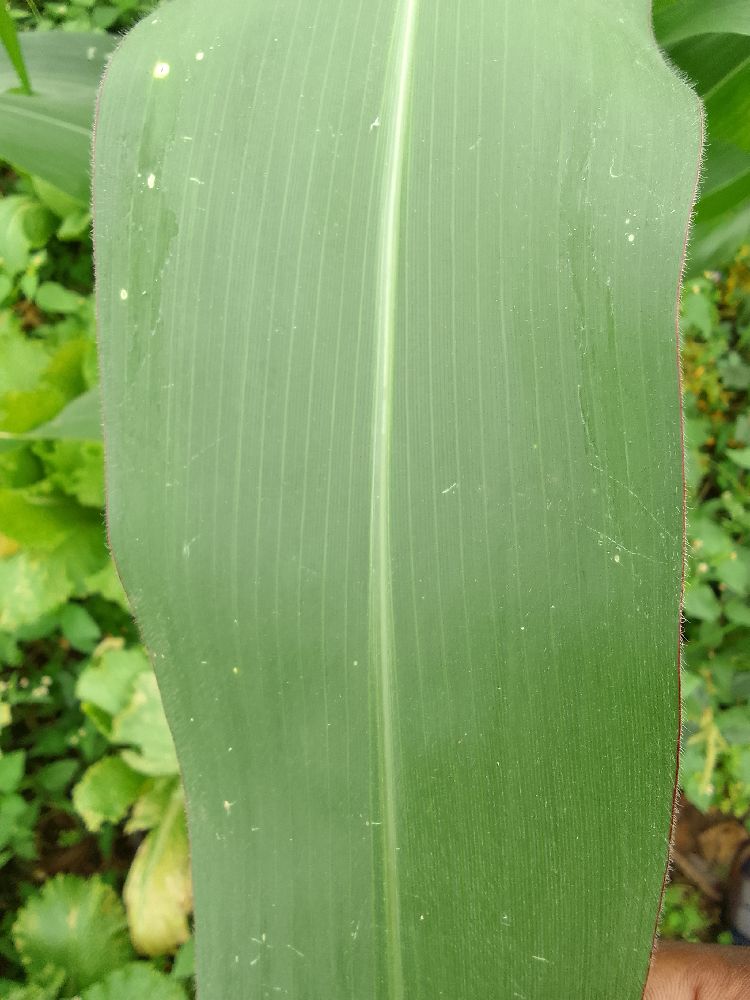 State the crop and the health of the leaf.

maize, healthy
